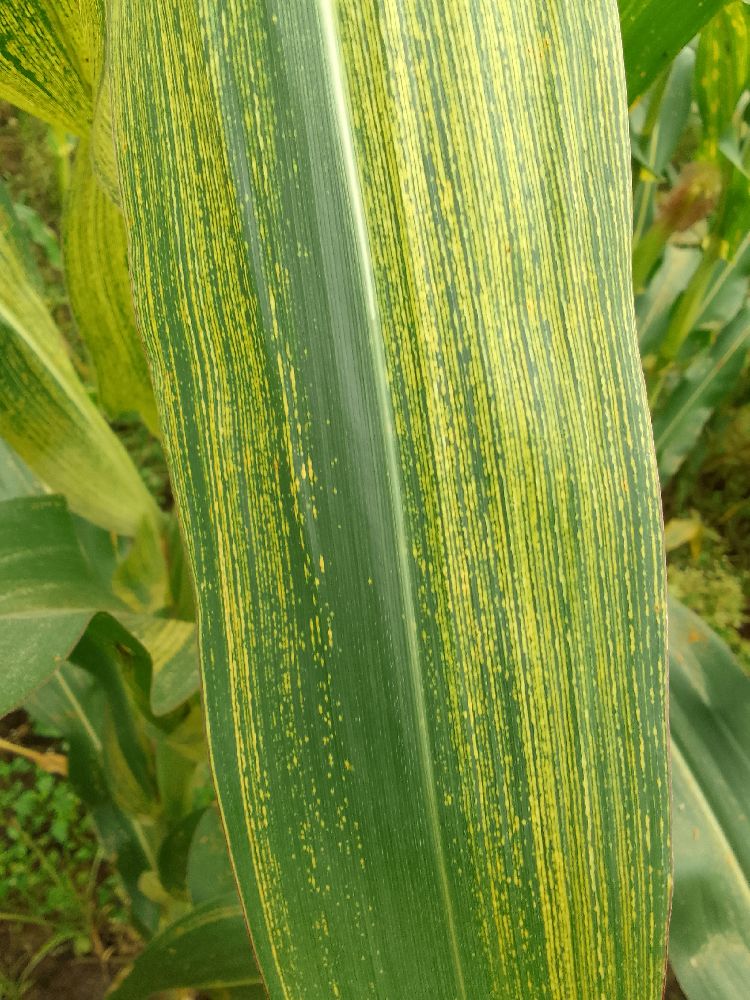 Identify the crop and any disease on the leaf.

maize, maize streak virus
